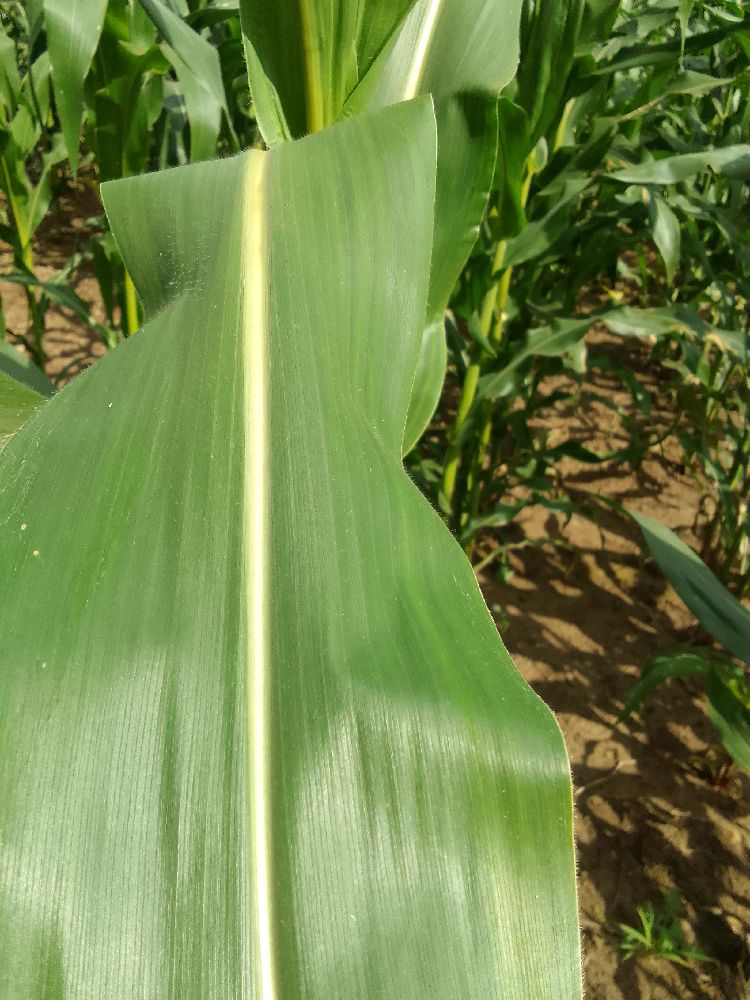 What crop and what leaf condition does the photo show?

maize, healthy
